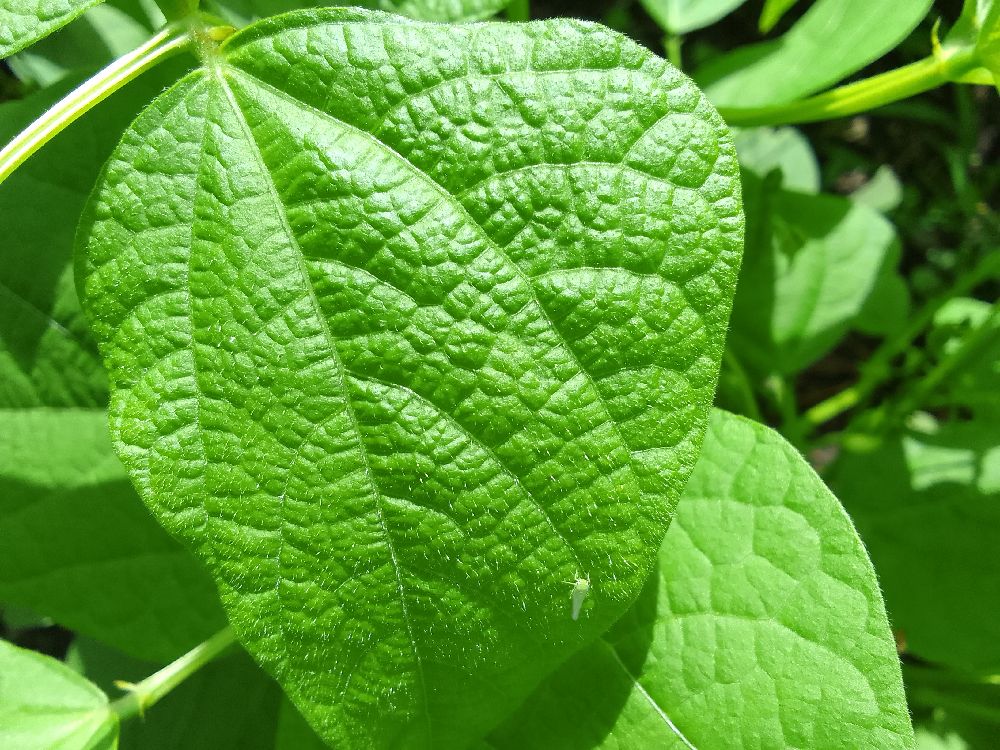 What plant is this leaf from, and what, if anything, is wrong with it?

common bean, healthy
